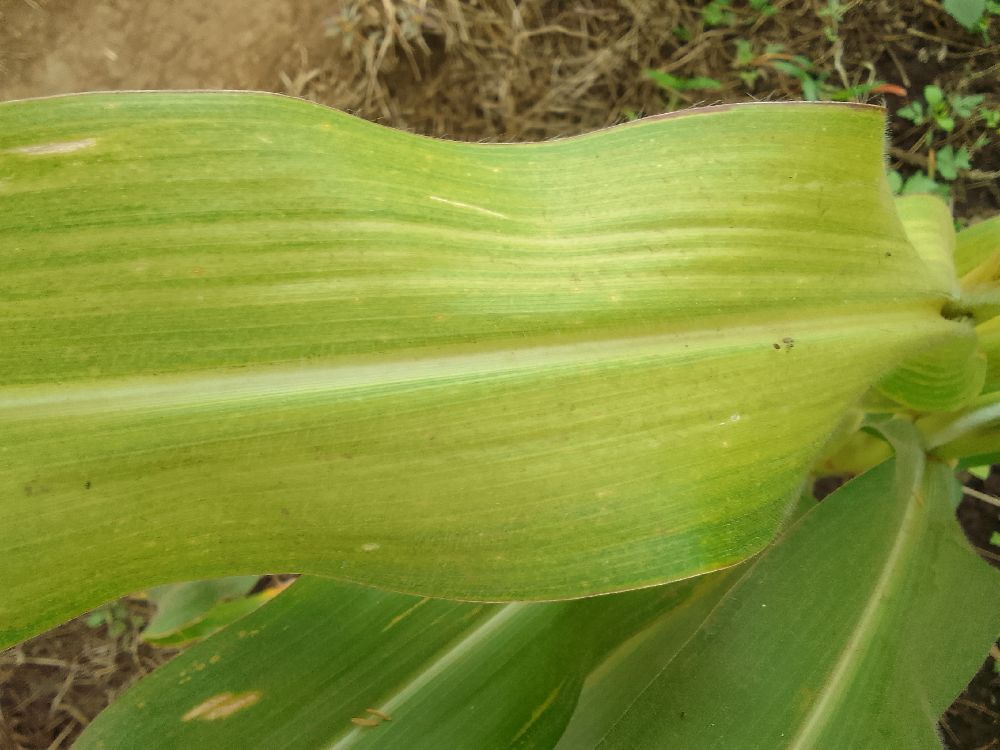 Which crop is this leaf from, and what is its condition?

maize, maize lethal necrosis
